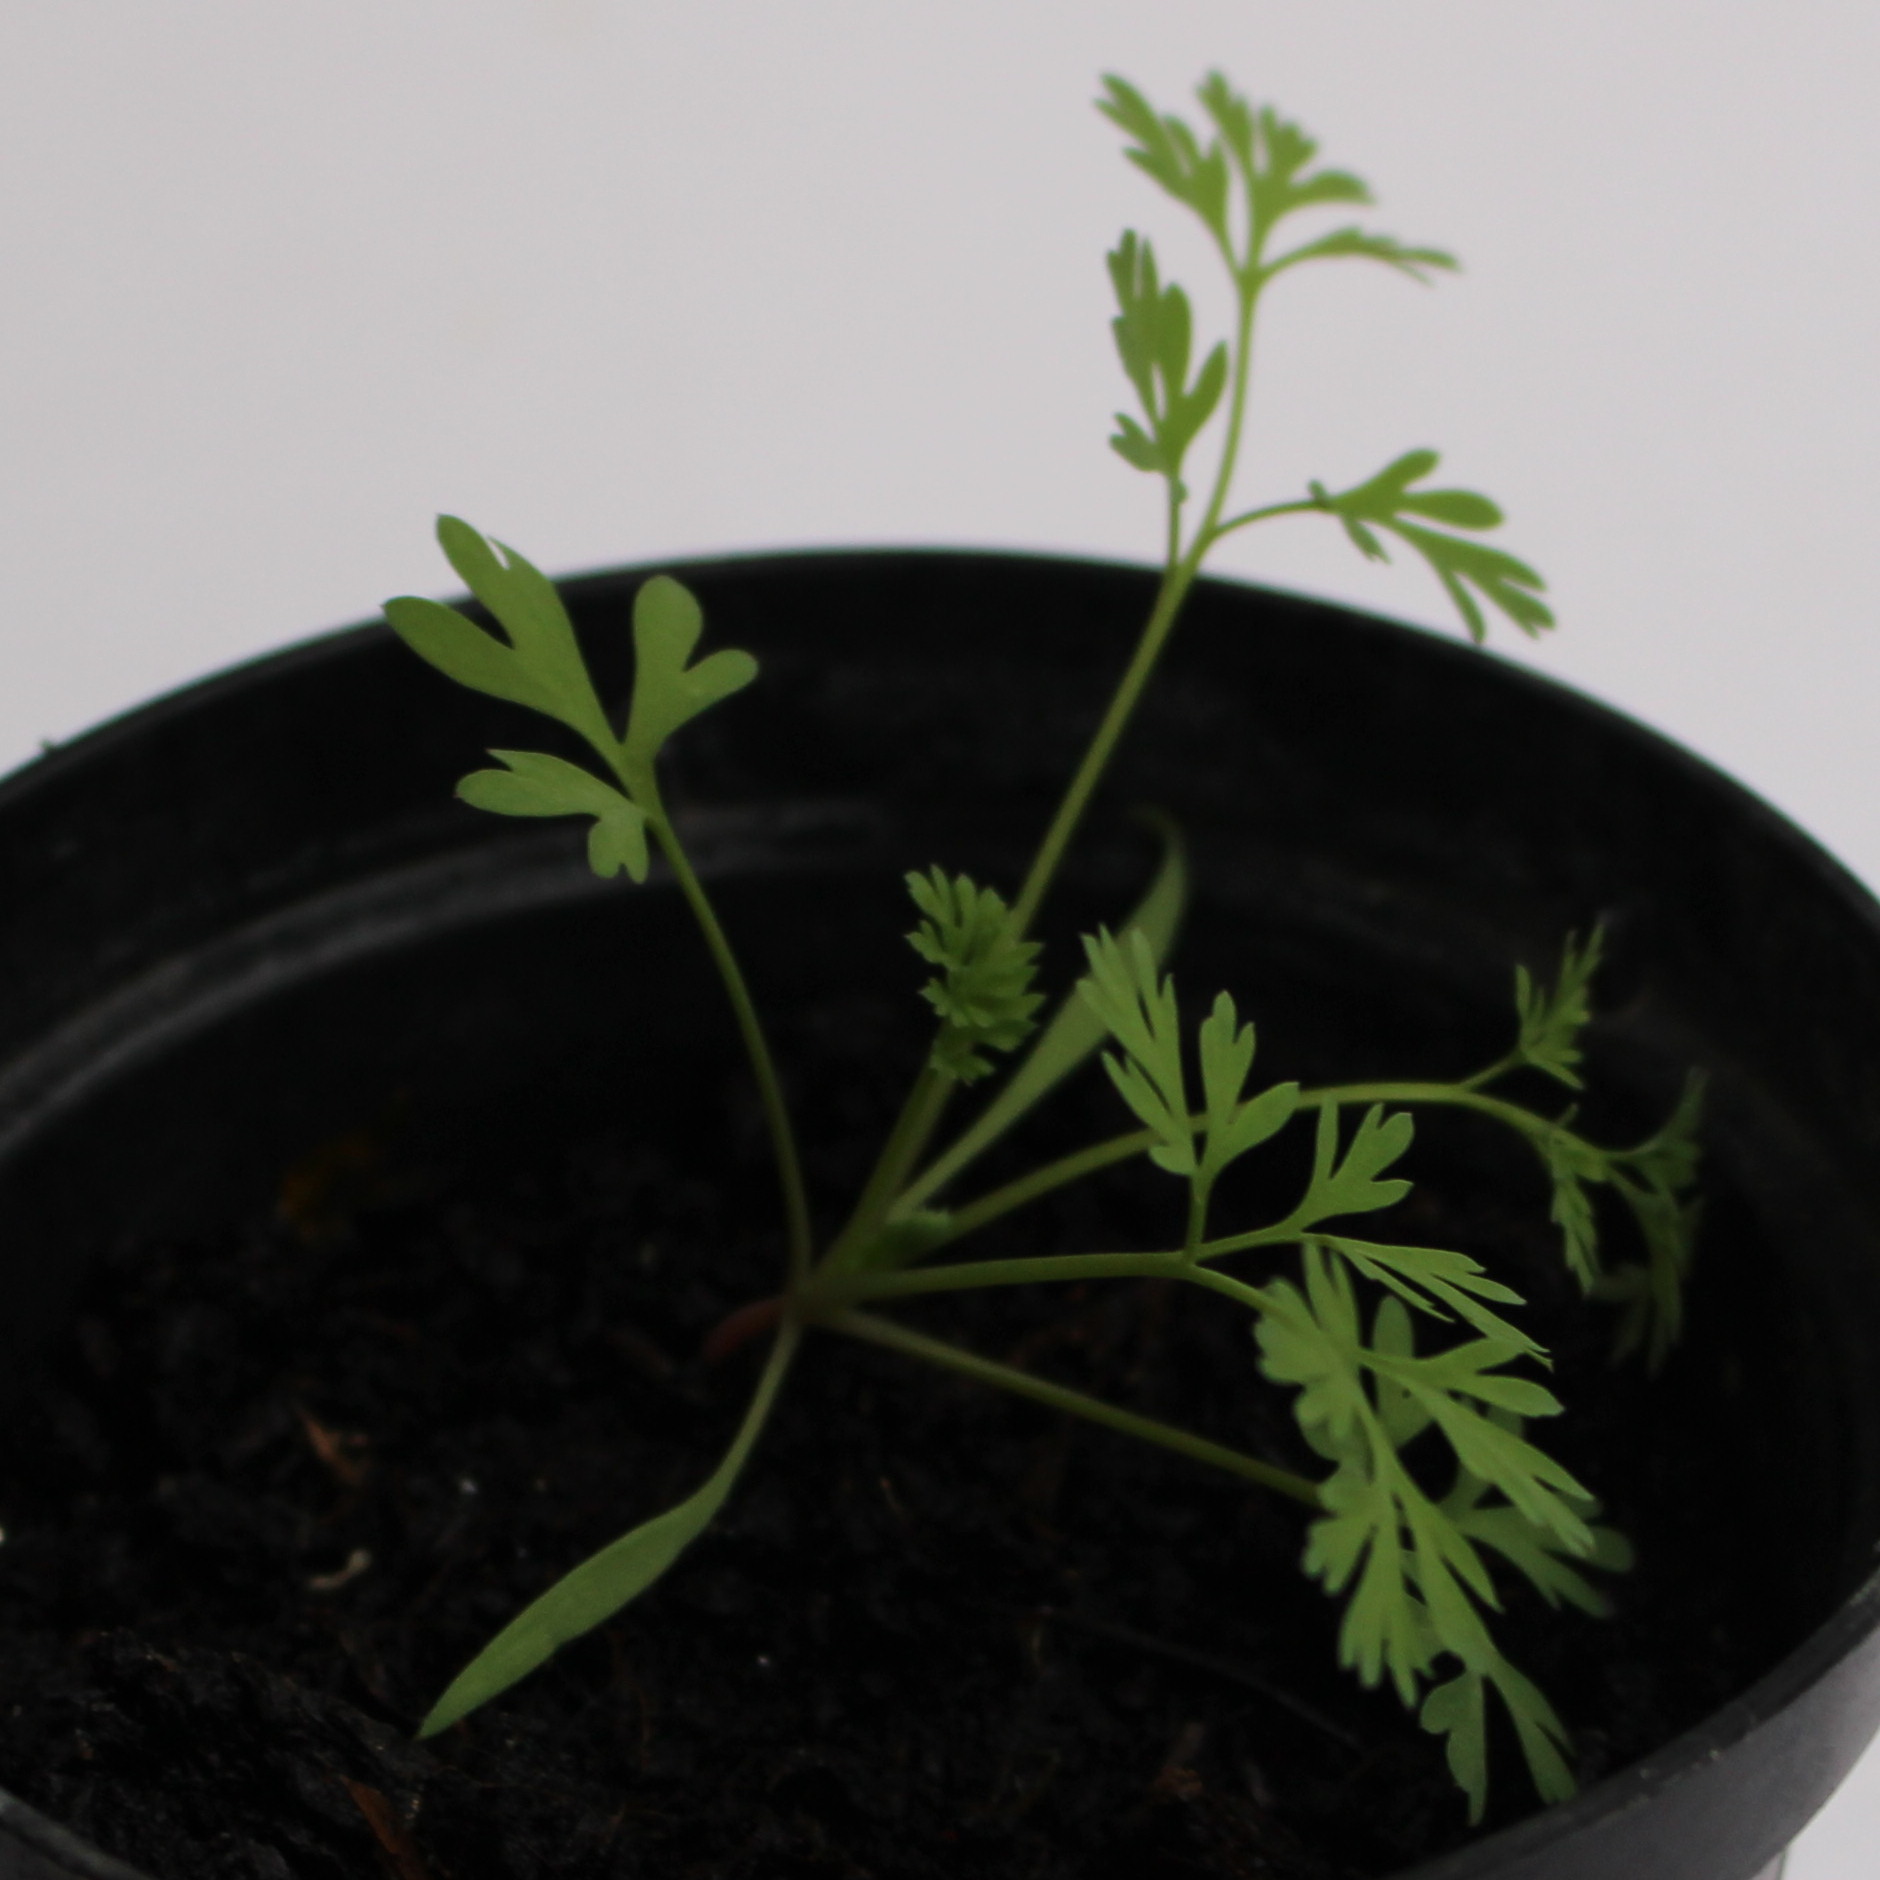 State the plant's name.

Fumaria officinalis
